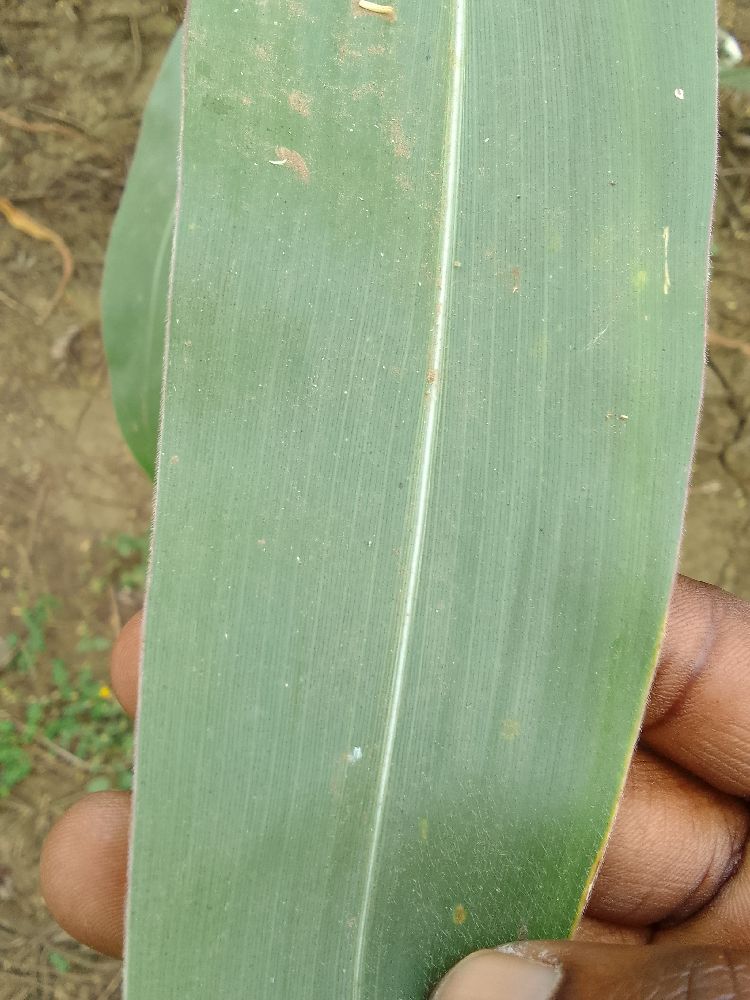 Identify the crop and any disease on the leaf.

maize, healthy
